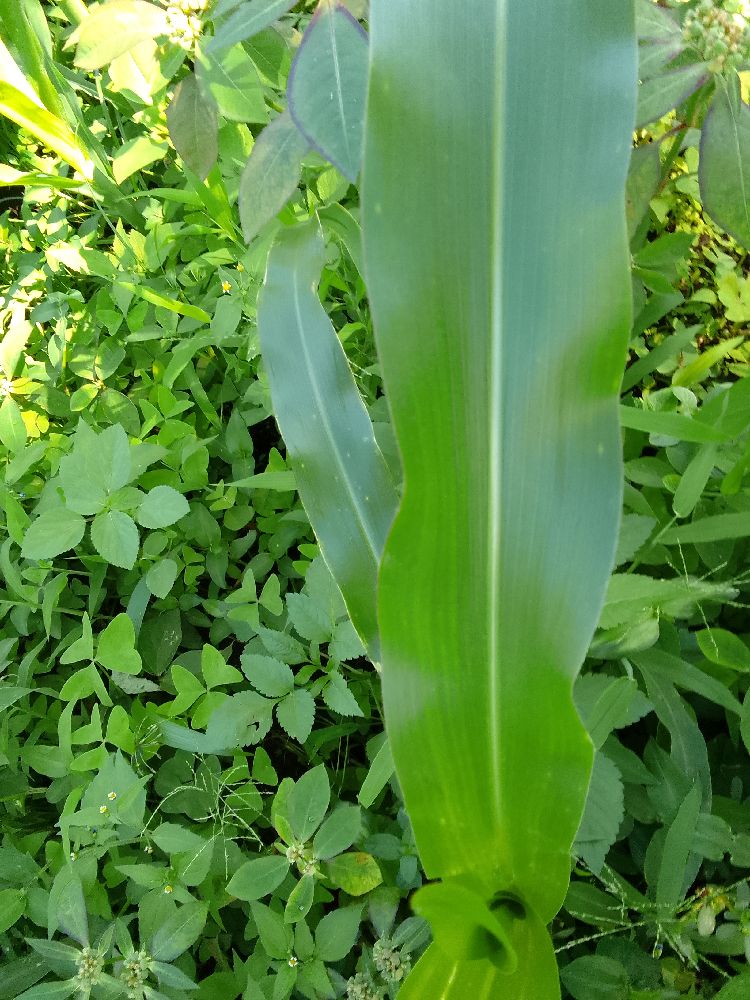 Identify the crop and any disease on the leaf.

maize, healthy
